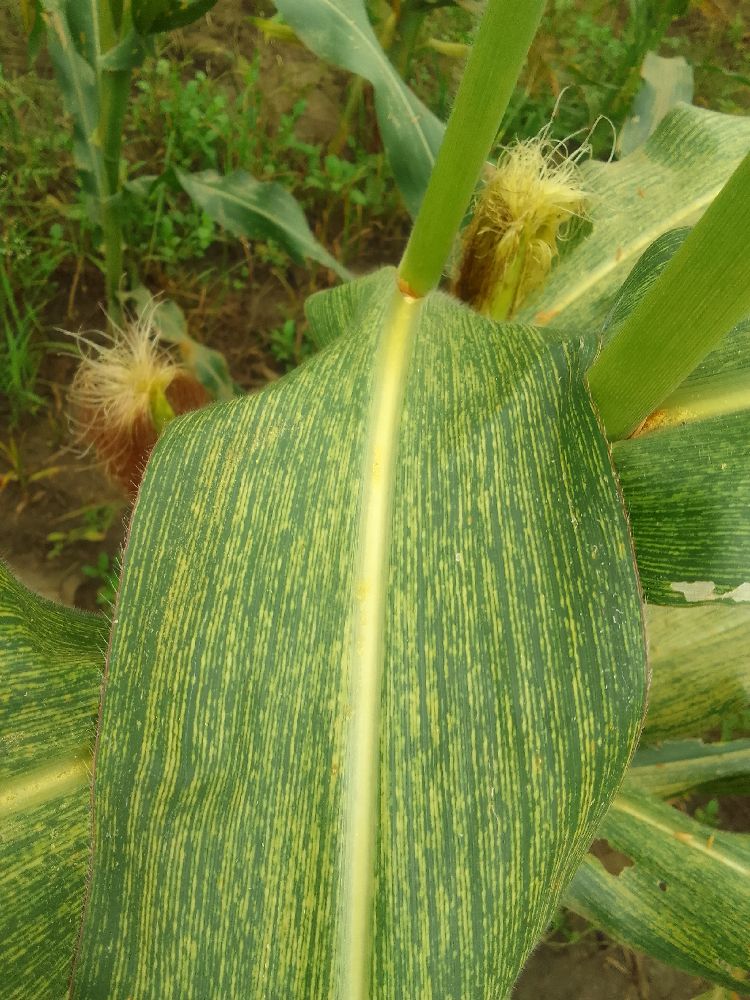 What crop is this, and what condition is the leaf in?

maize, maize streak virus
